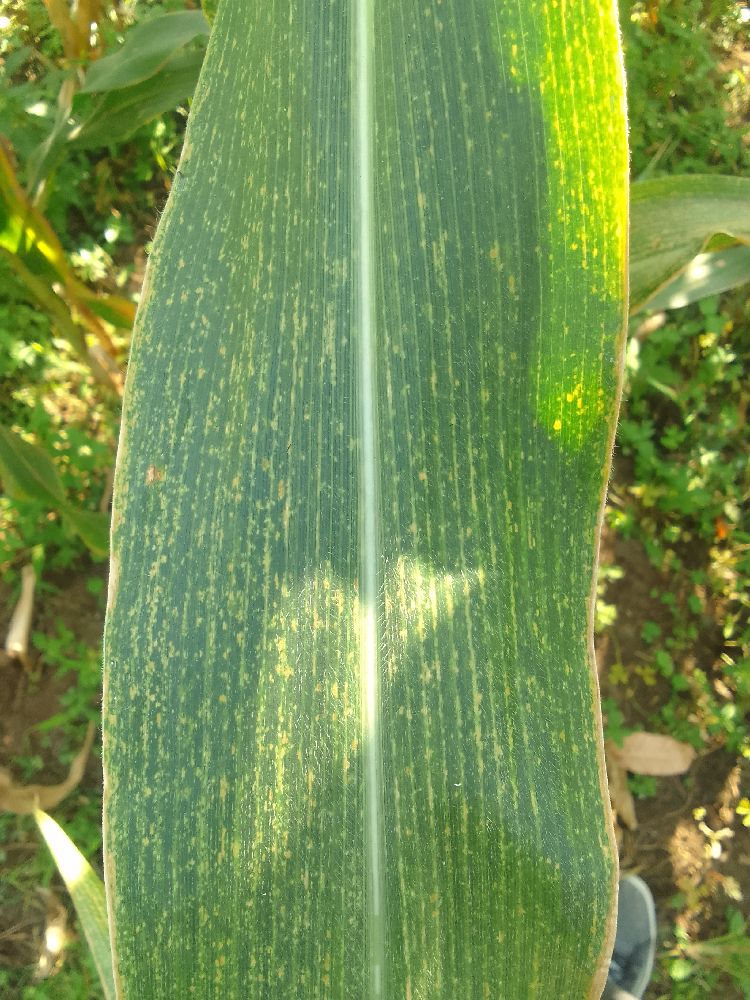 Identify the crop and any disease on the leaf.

maize, maize lethal necrosis
